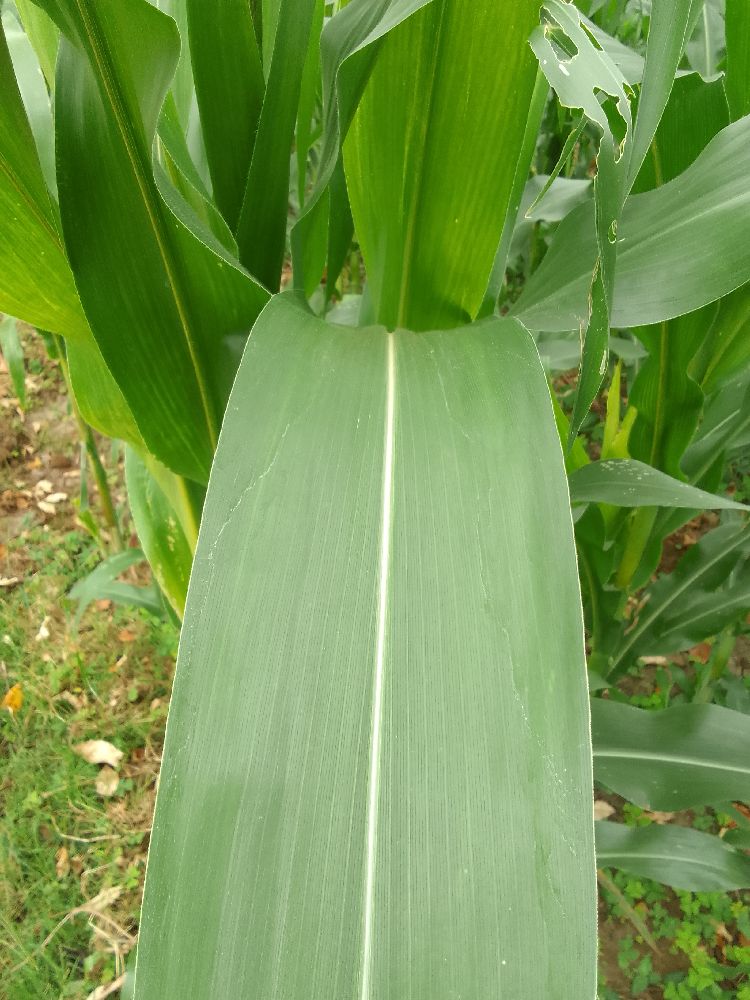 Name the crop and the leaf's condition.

maize, healthy
